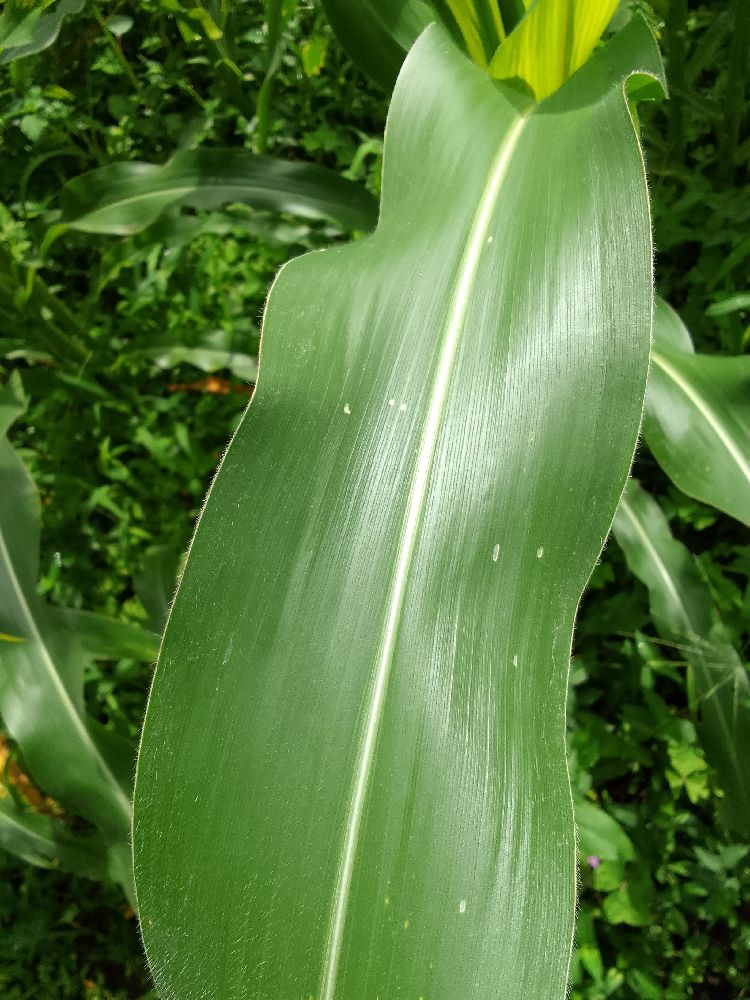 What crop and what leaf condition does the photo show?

maize, healthy
